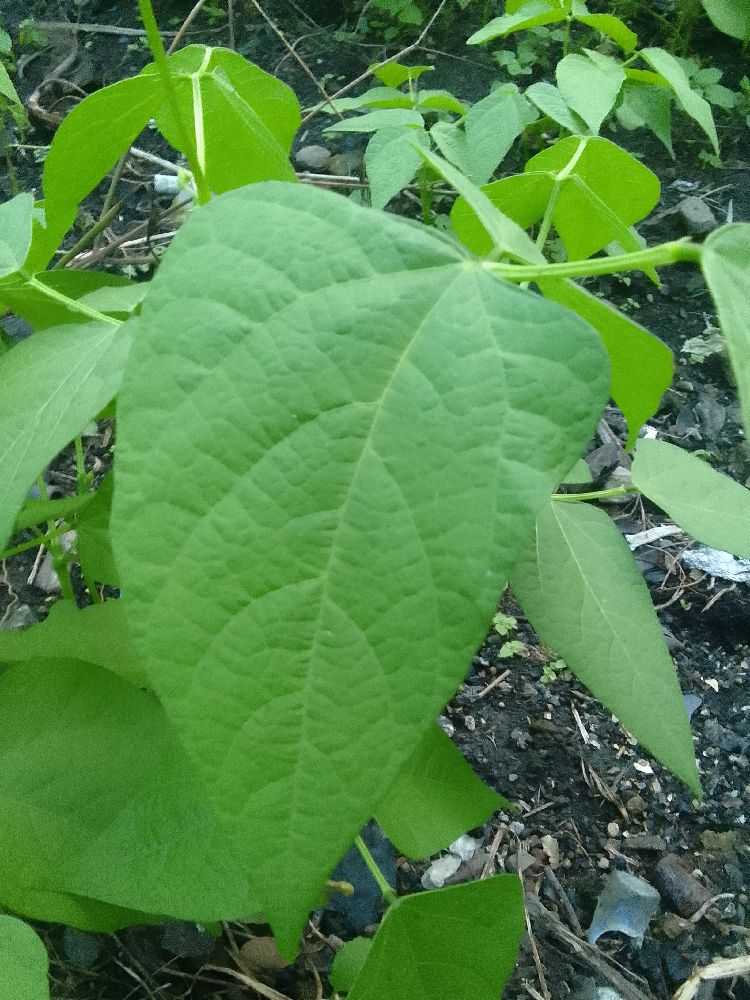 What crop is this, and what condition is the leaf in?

common bean, healthy
